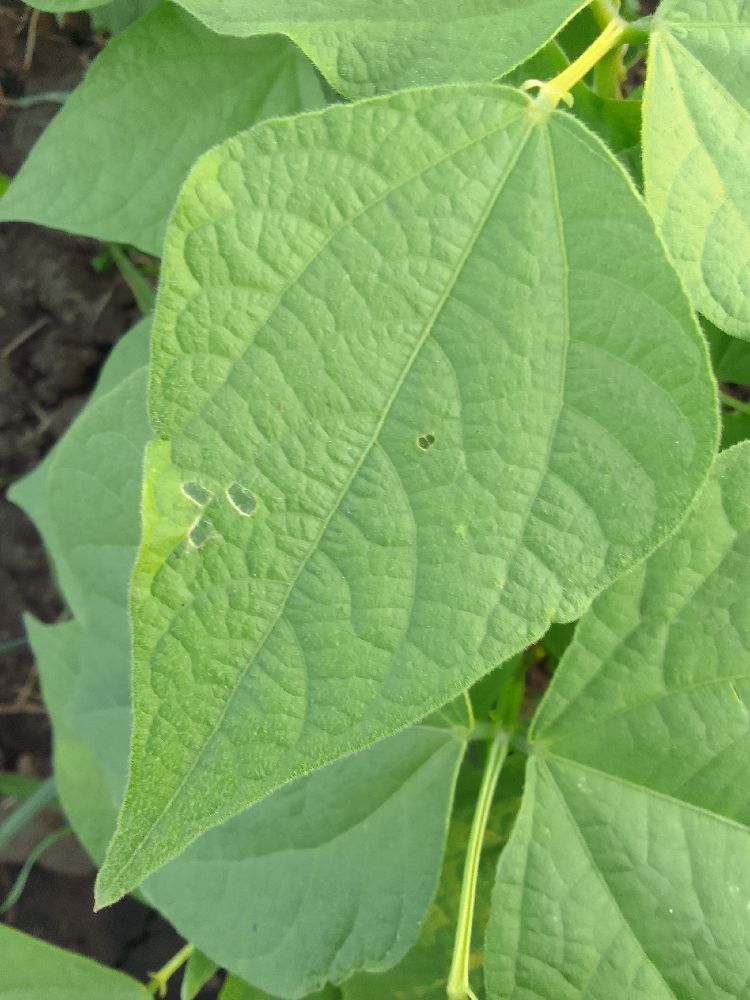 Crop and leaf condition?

common bean, healthy
